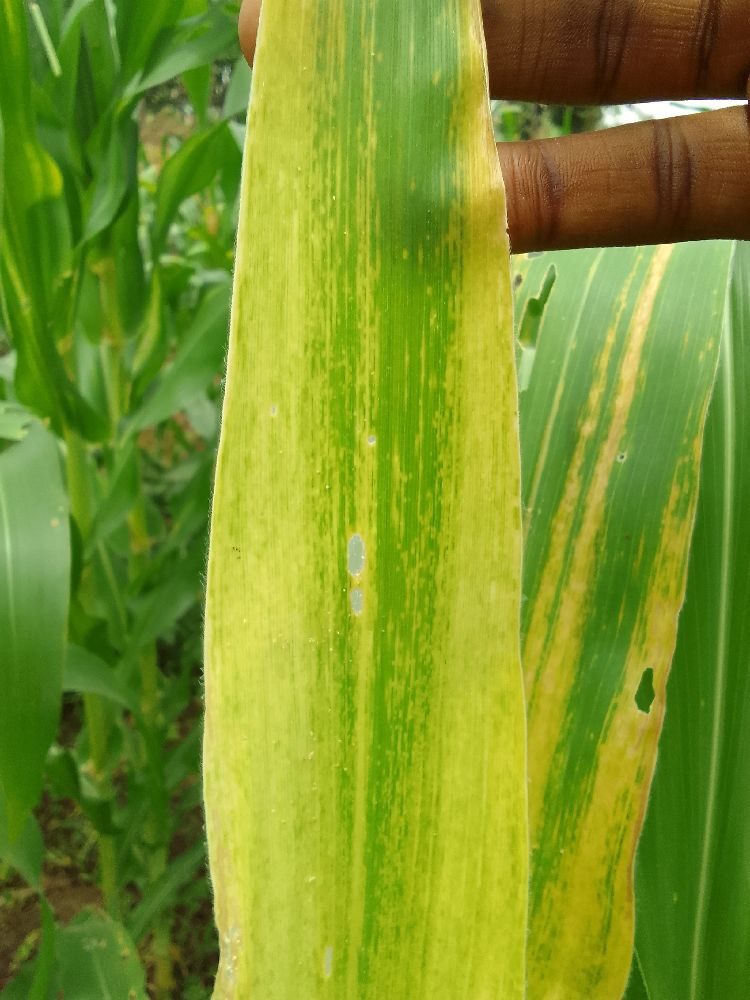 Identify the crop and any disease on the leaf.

maize, maize lethal necrosis
